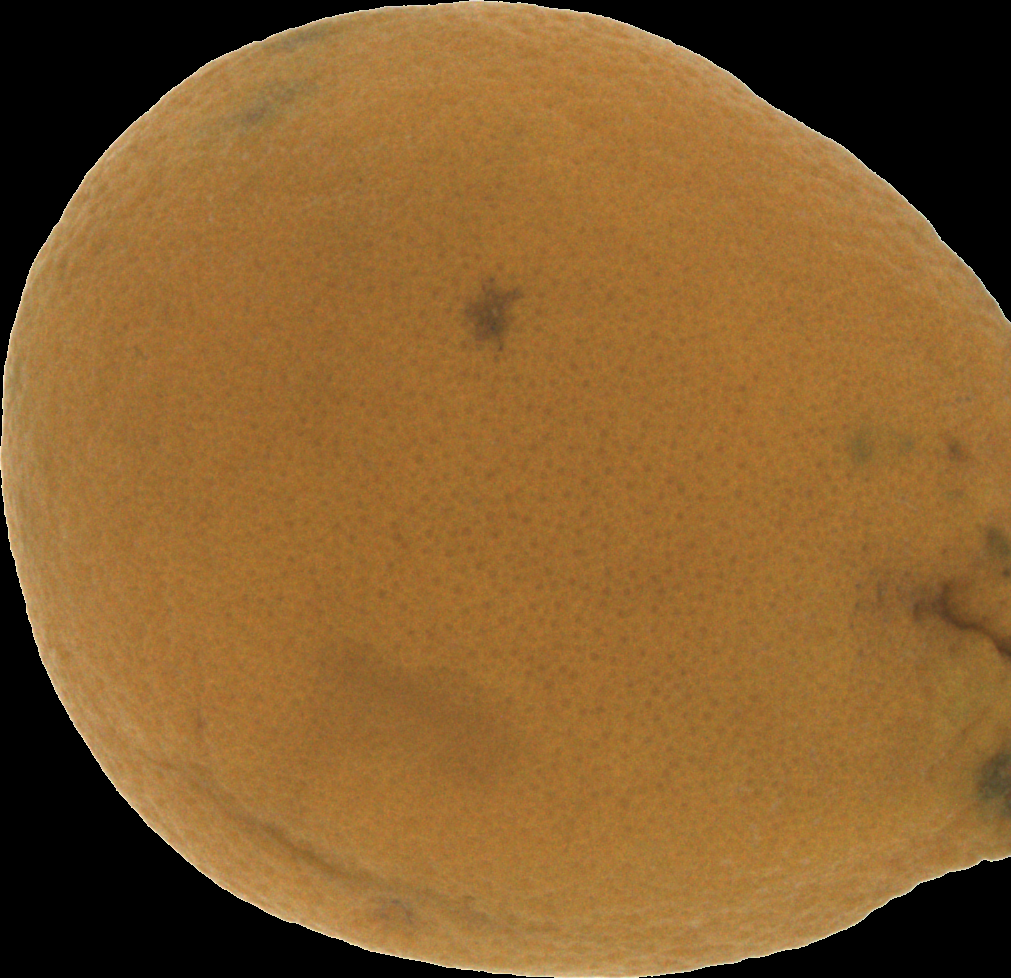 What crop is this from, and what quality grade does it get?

orange, bad
